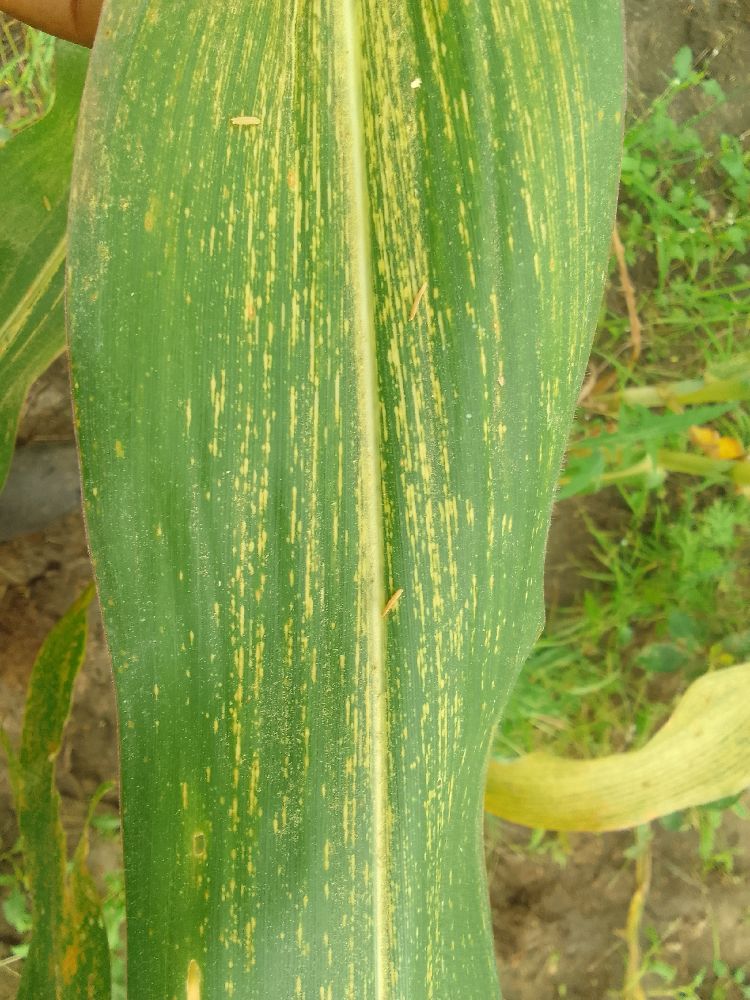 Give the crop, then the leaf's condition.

maize, maize streak virus
